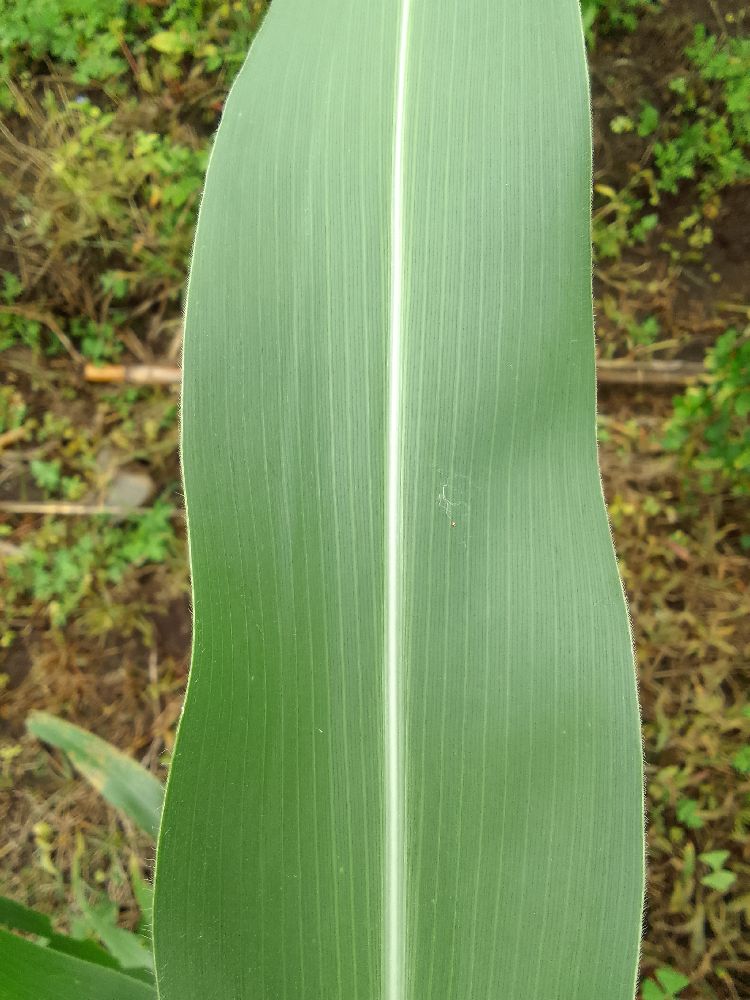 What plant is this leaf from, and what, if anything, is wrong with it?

maize, healthy
